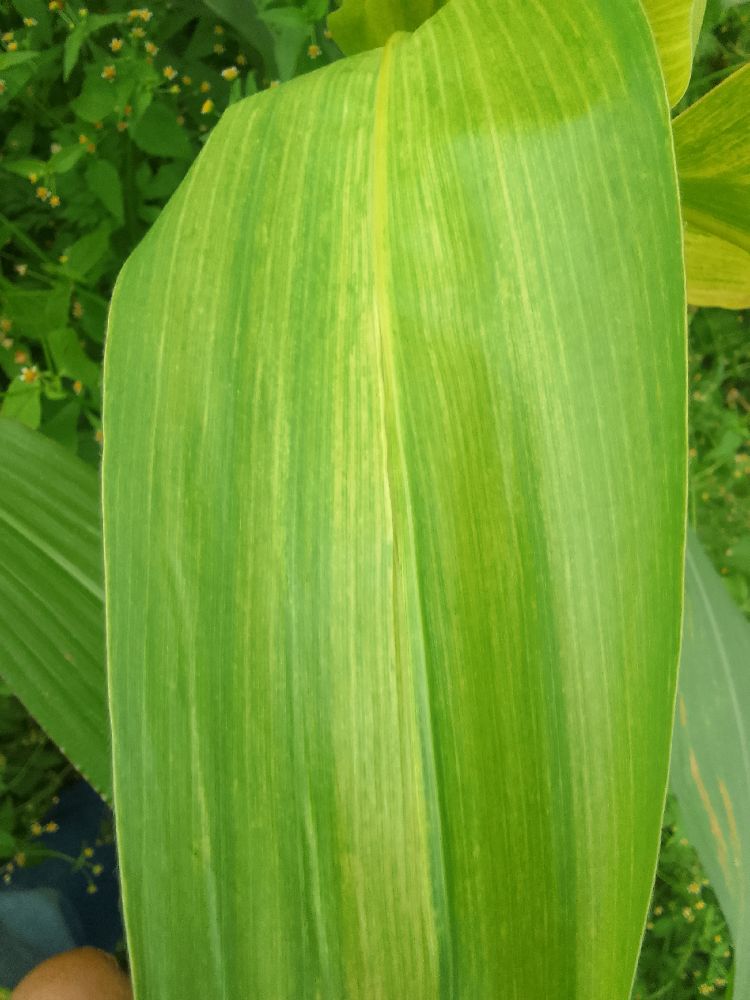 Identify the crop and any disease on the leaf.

maize, maize lethal necrosis
